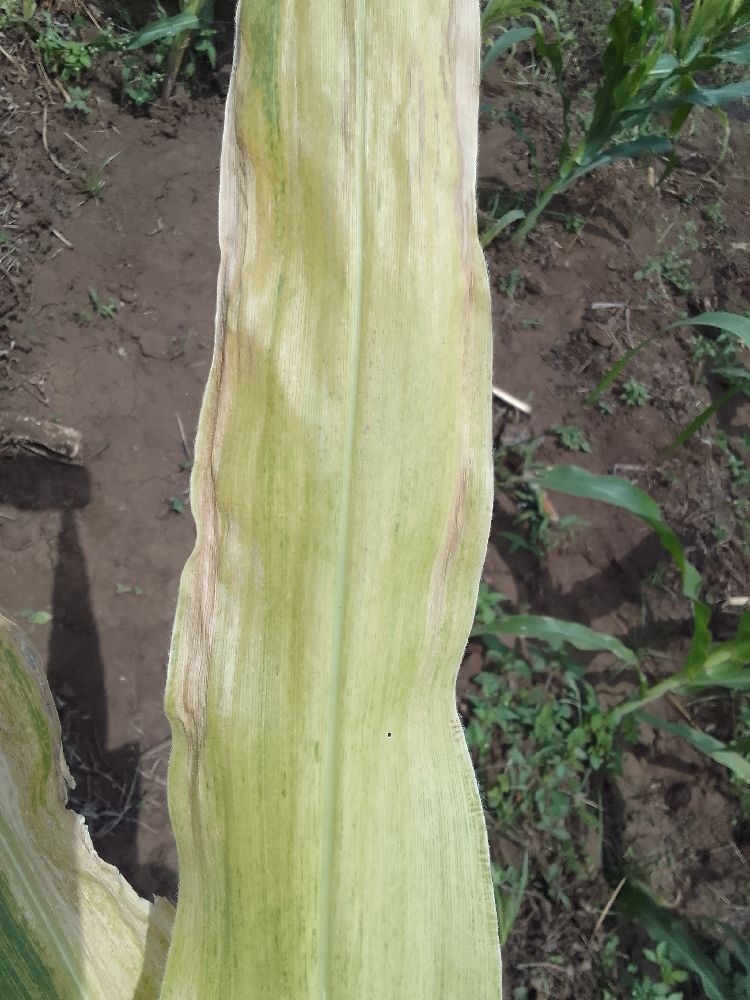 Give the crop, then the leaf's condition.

maize, maize lethal necrosis
